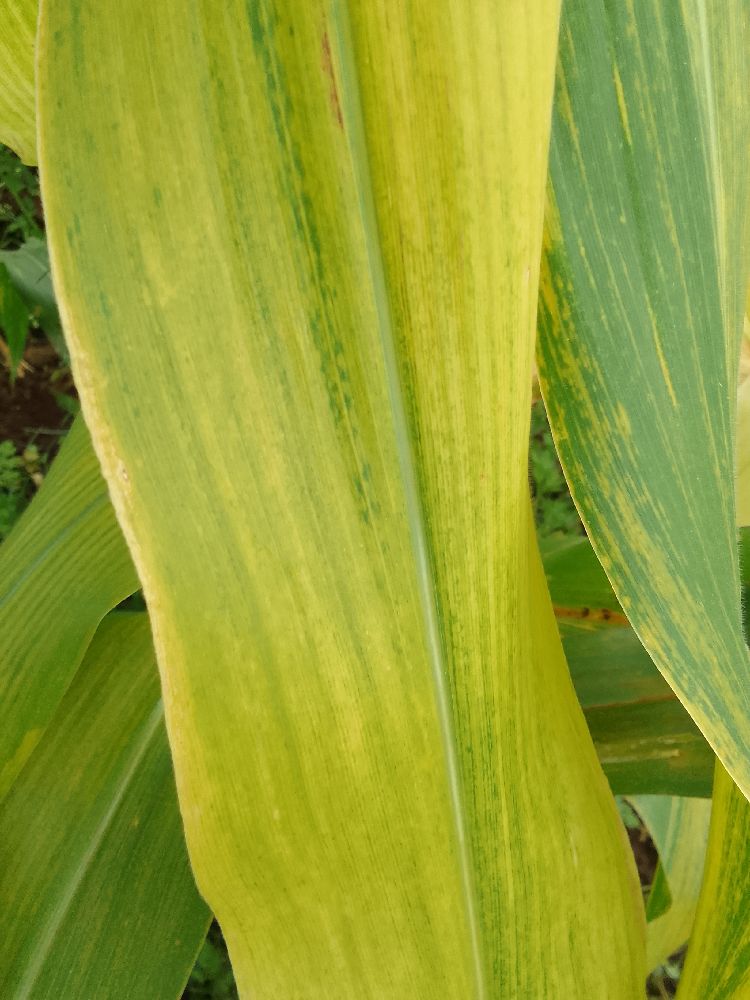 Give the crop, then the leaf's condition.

maize, maize lethal necrosis
